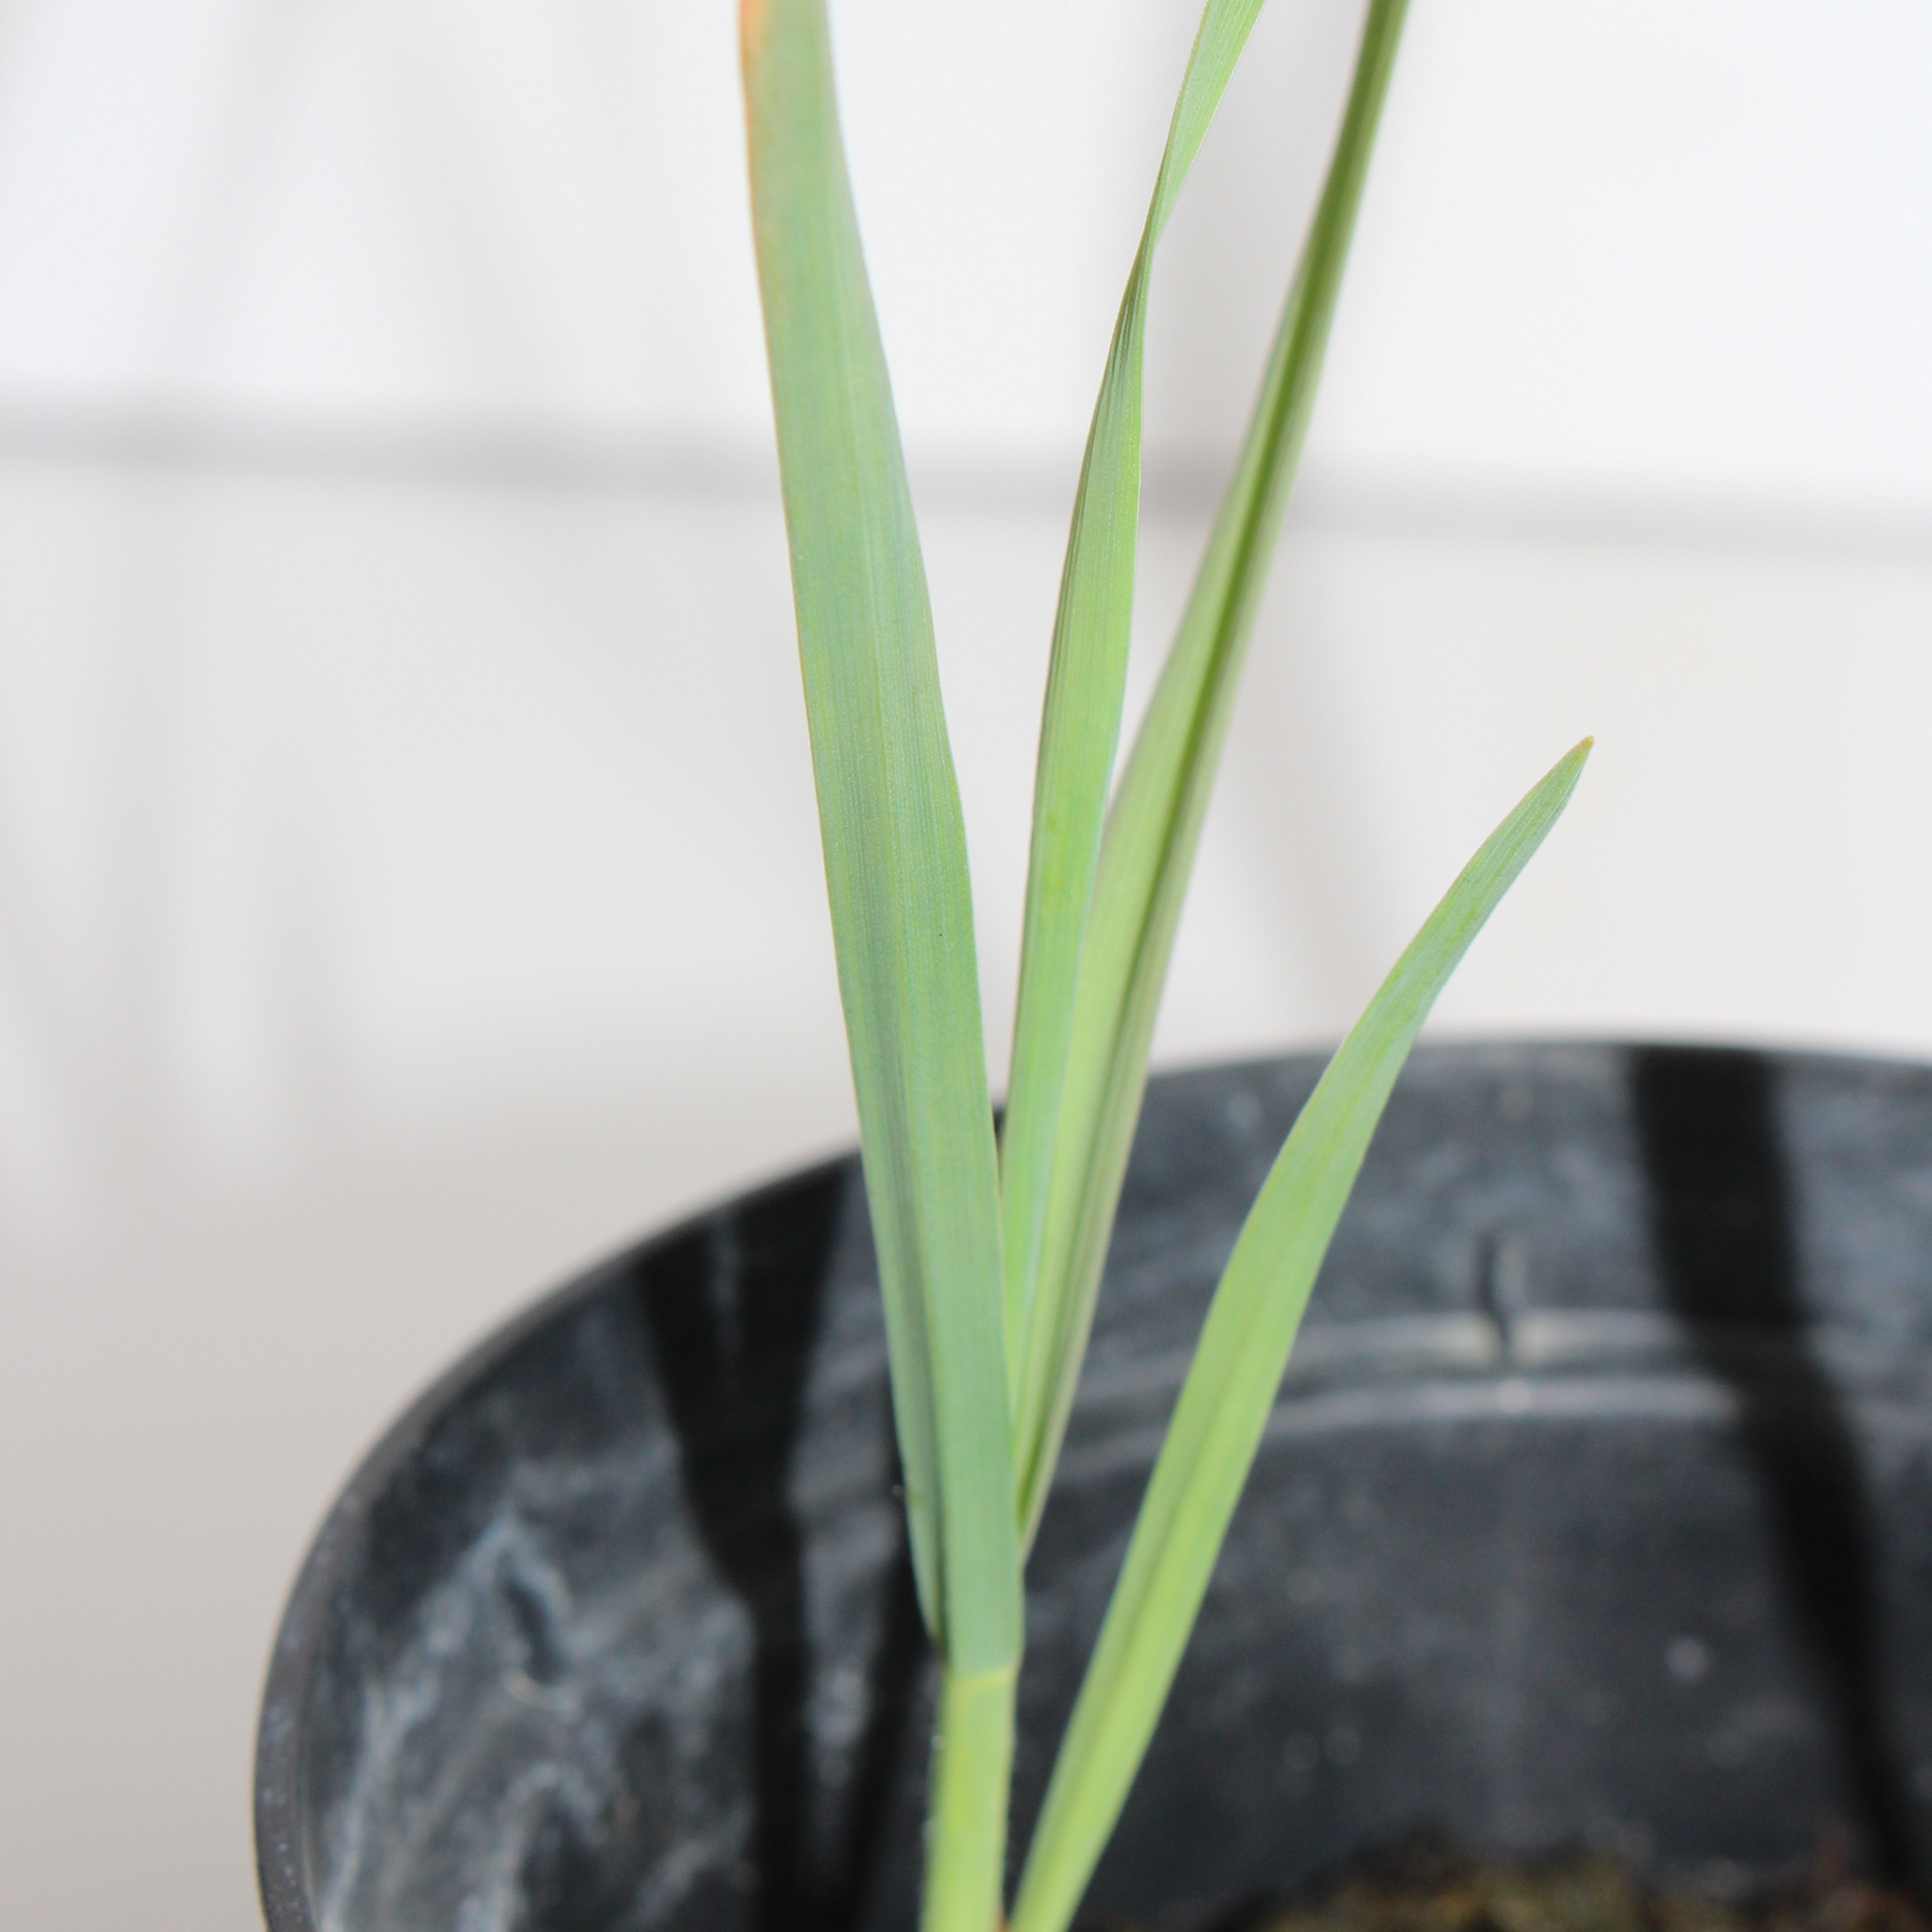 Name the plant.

Avena sterilis
